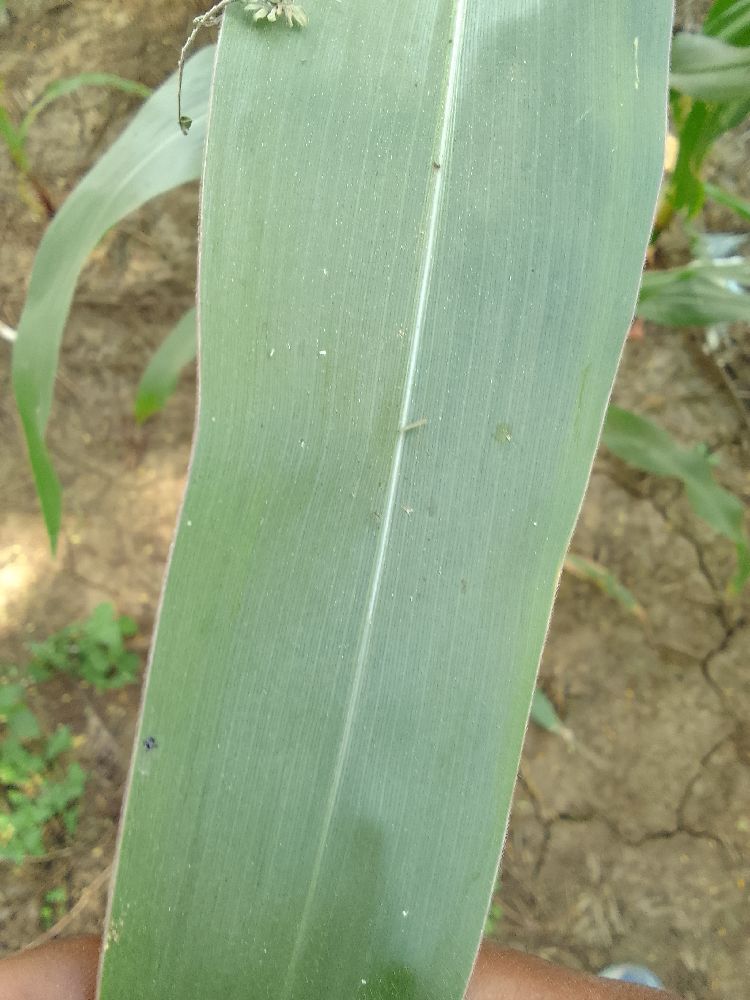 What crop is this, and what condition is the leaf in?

maize, healthy
